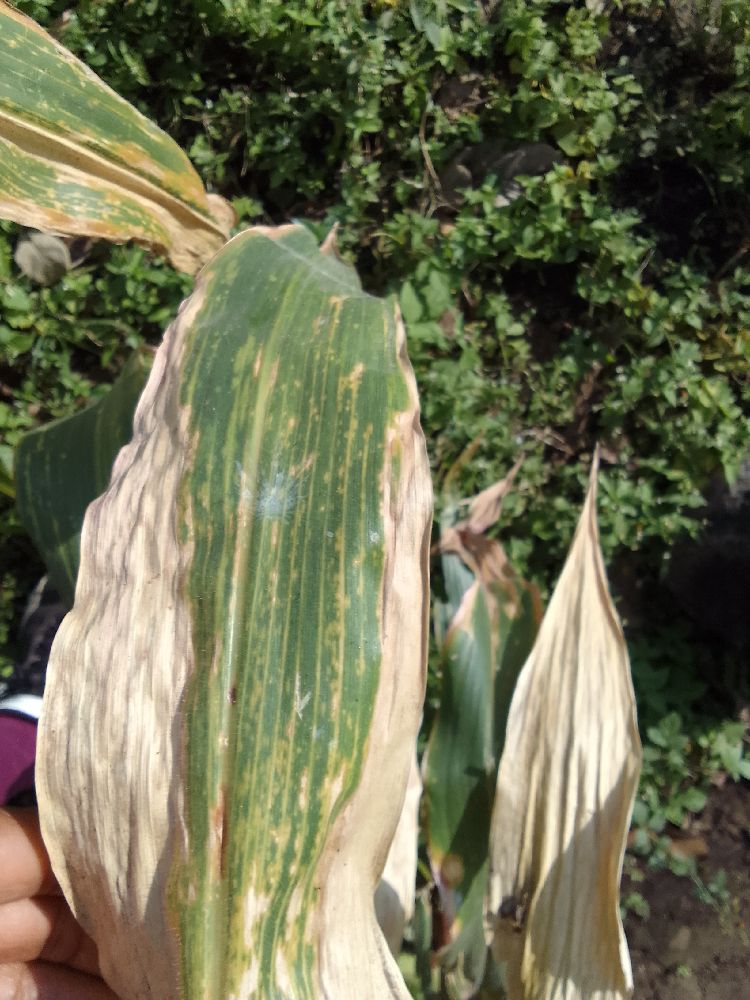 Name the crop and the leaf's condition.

maize, maize lethal necrosis
